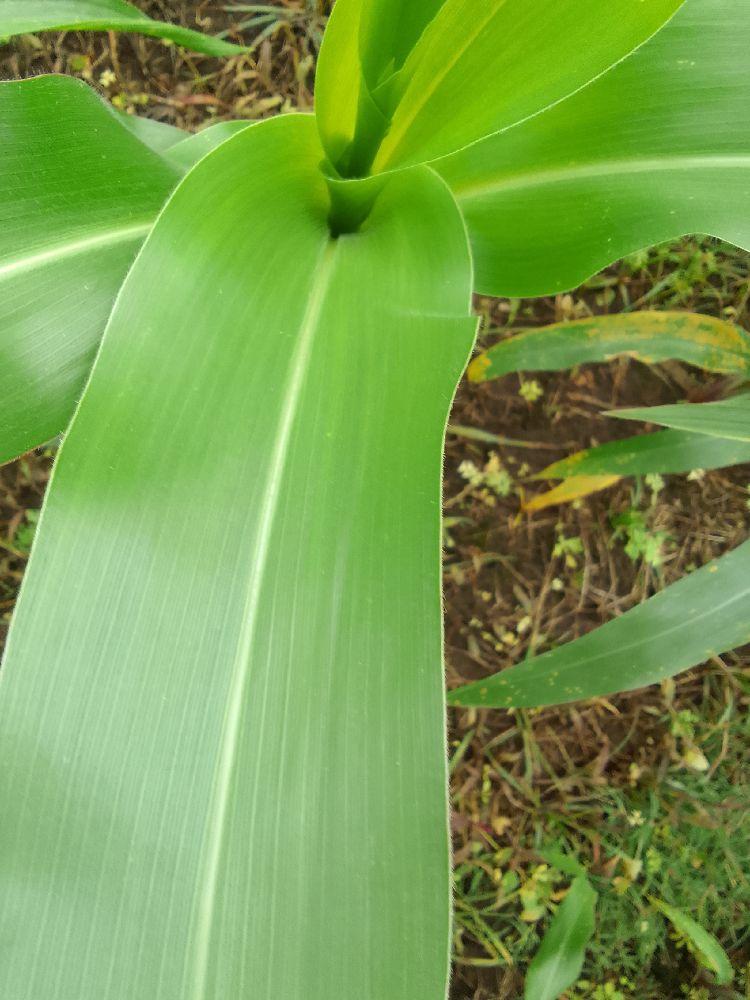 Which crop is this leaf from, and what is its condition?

maize, healthy
